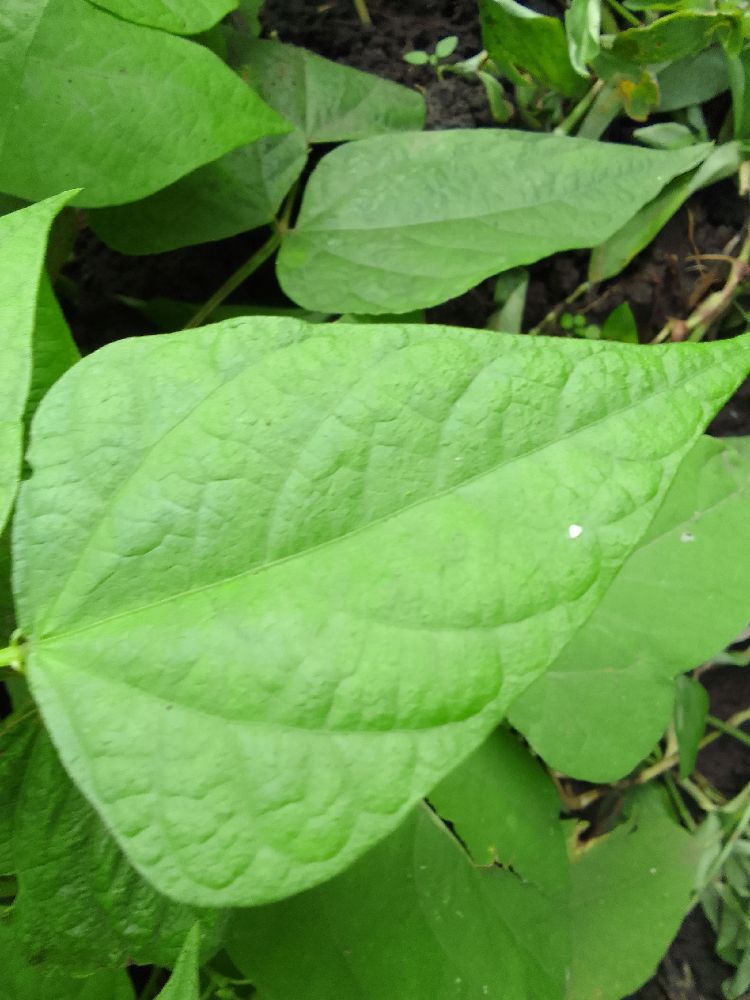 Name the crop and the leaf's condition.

common bean, healthy
